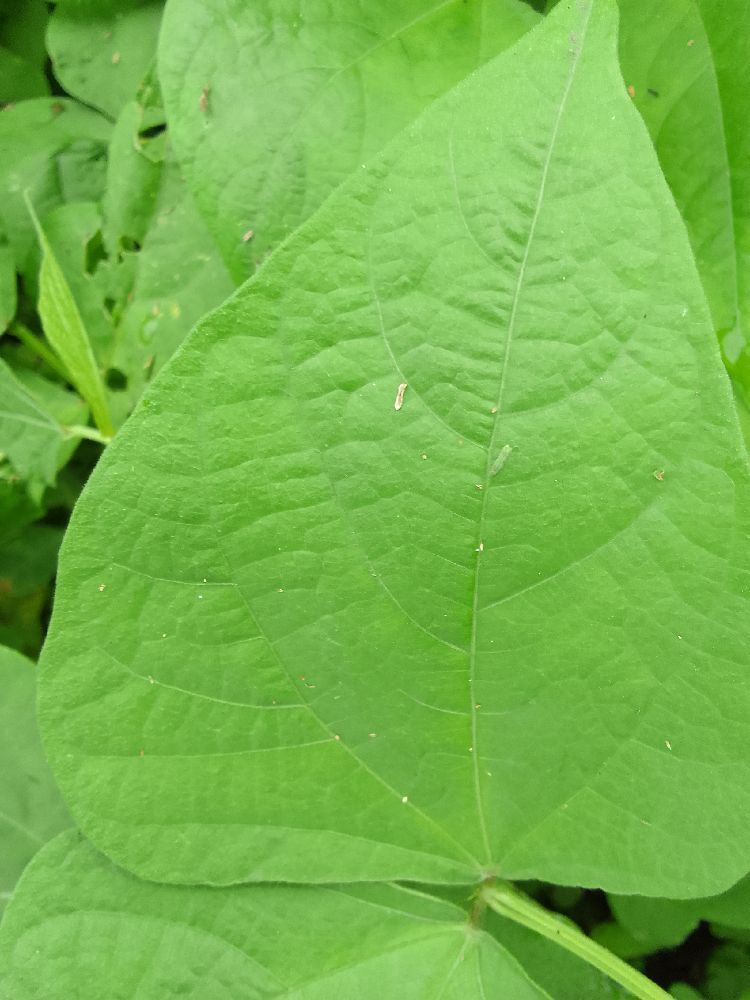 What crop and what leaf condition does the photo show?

common bean, healthy
